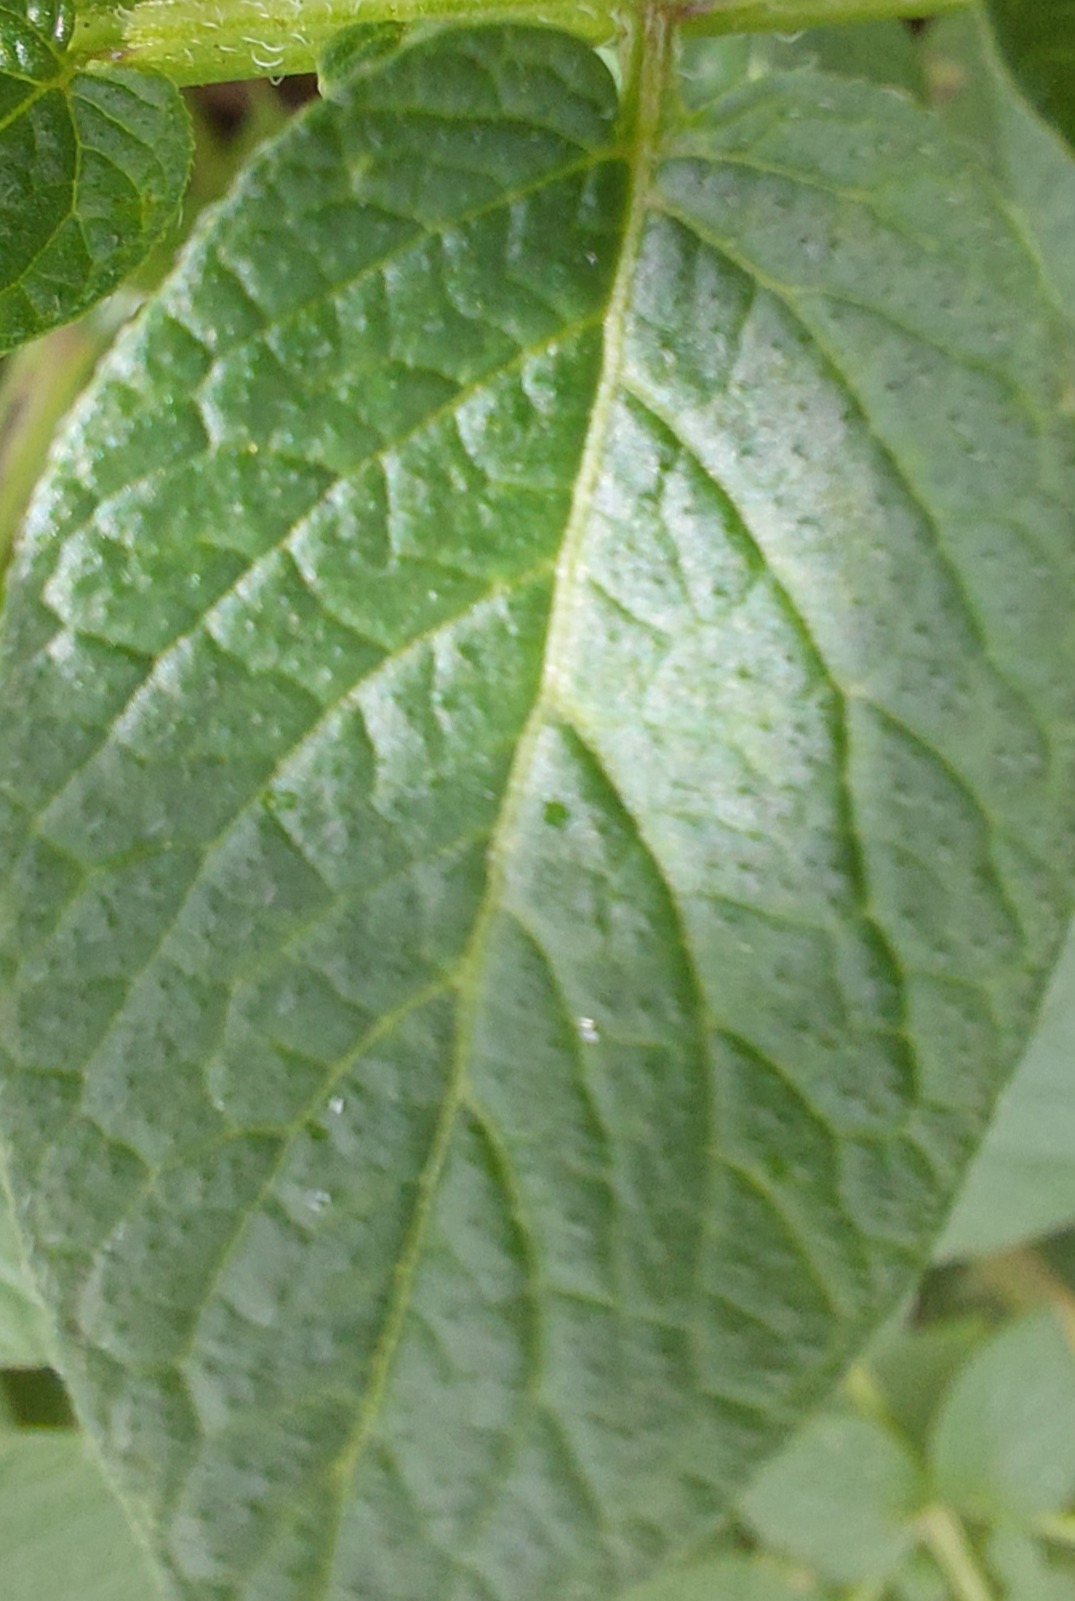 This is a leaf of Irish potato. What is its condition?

healthy
